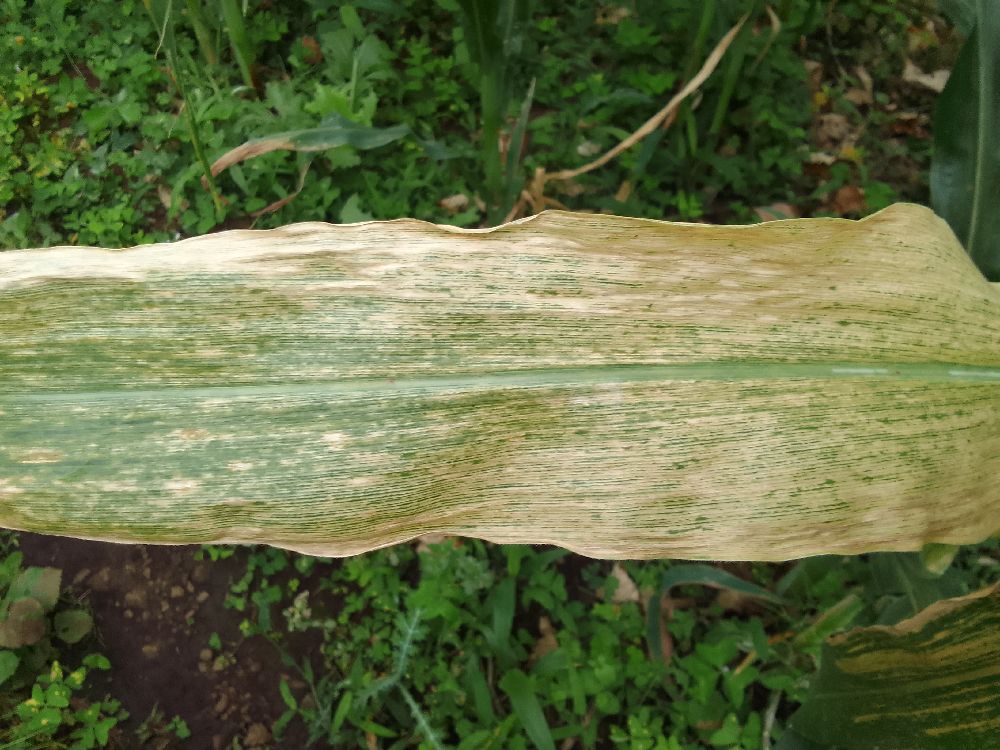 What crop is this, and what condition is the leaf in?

maize, maize lethal necrosis
